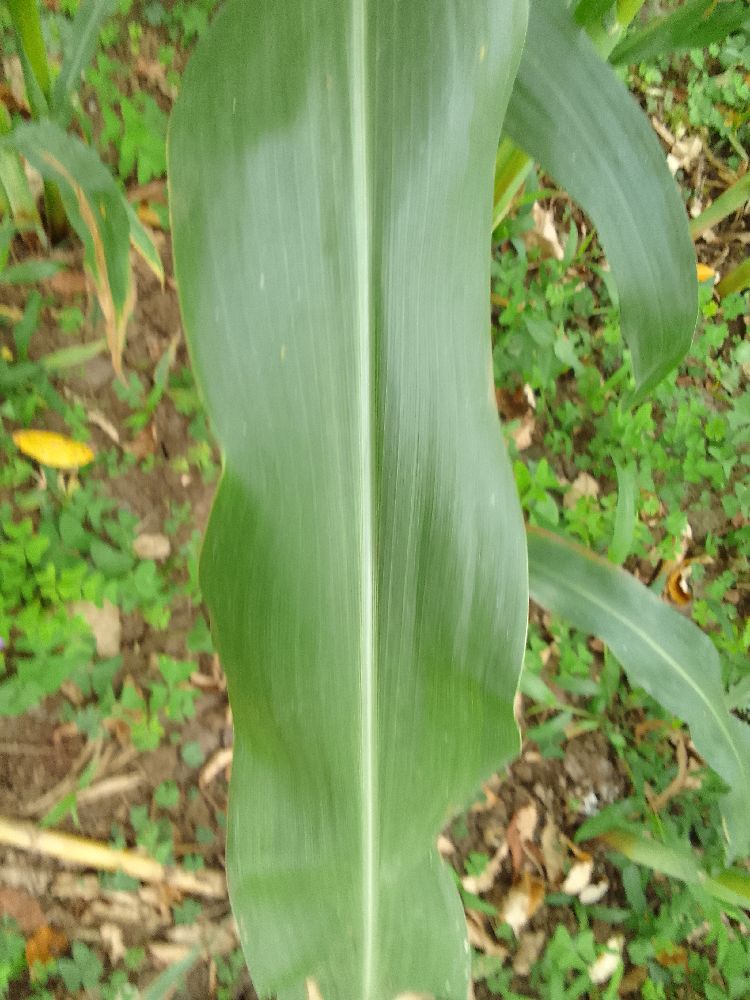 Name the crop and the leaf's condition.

maize, healthy
